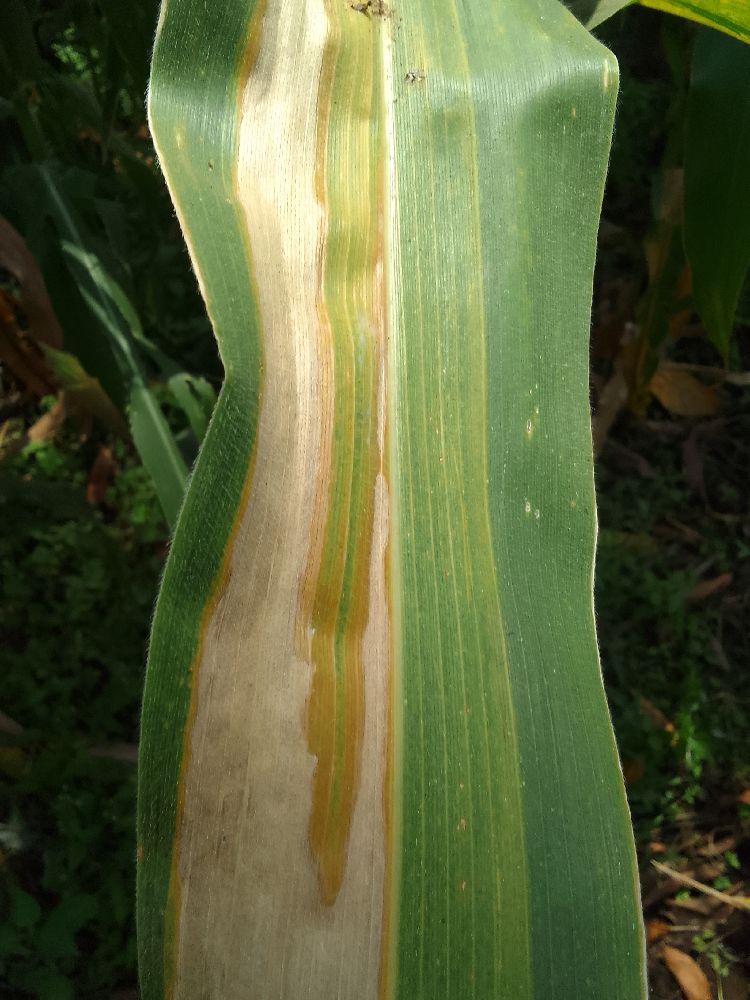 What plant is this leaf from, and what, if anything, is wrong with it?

maize, maize lethal necrosis
